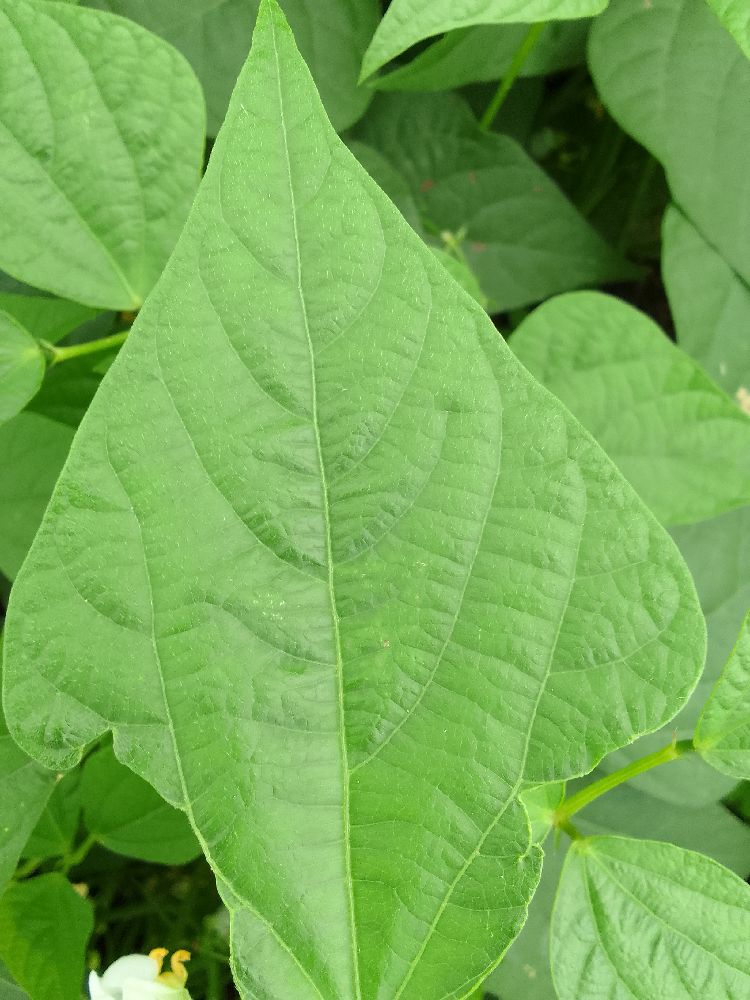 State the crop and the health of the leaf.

common bean, healthy
